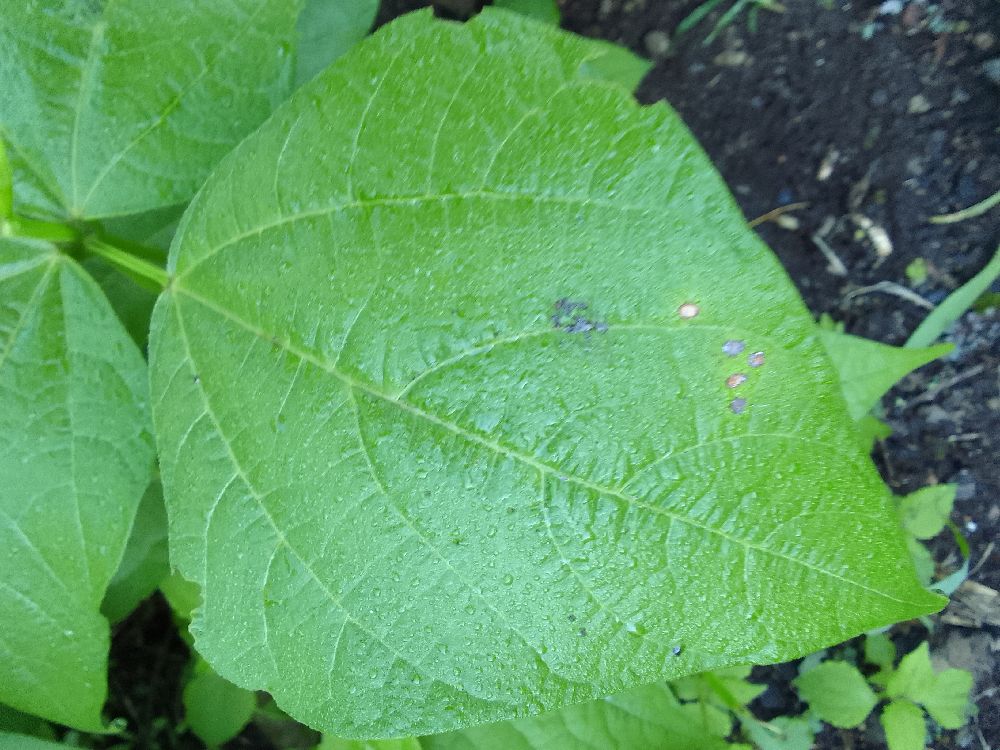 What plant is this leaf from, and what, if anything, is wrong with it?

common bean, healthy
